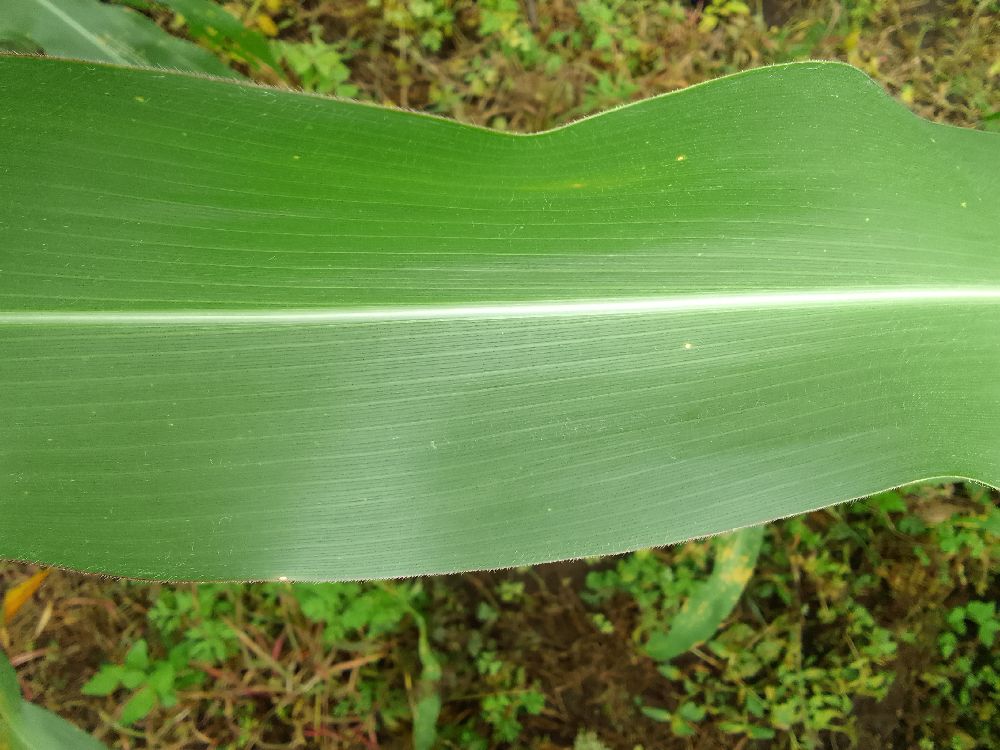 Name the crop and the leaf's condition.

maize, healthy
